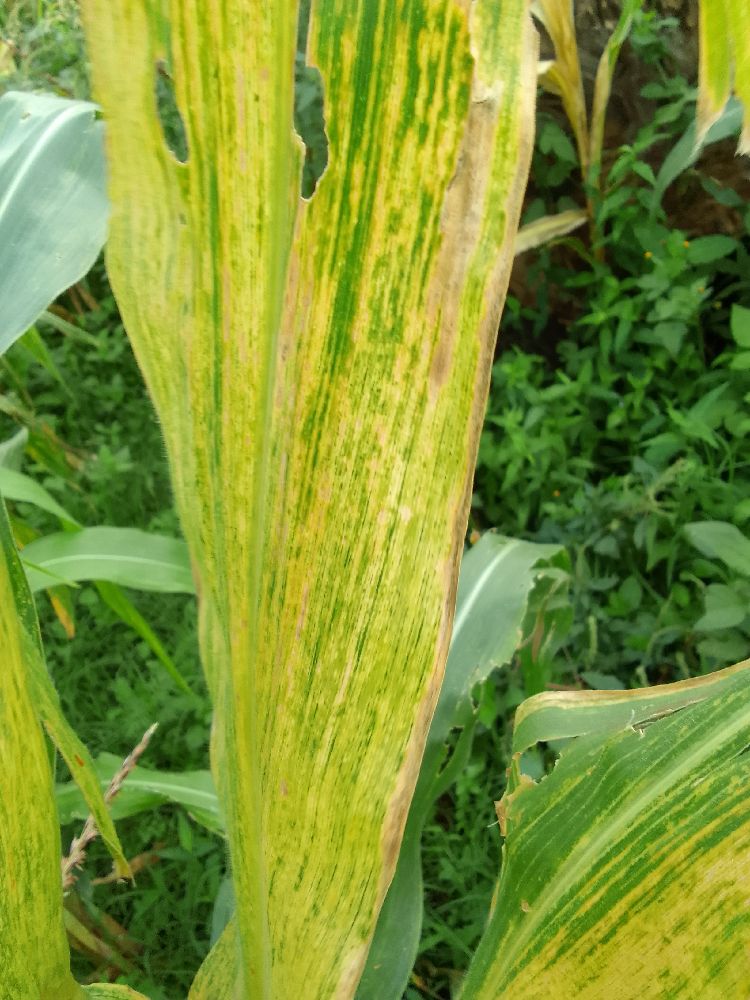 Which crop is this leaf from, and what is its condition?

maize, maize lethal necrosis
